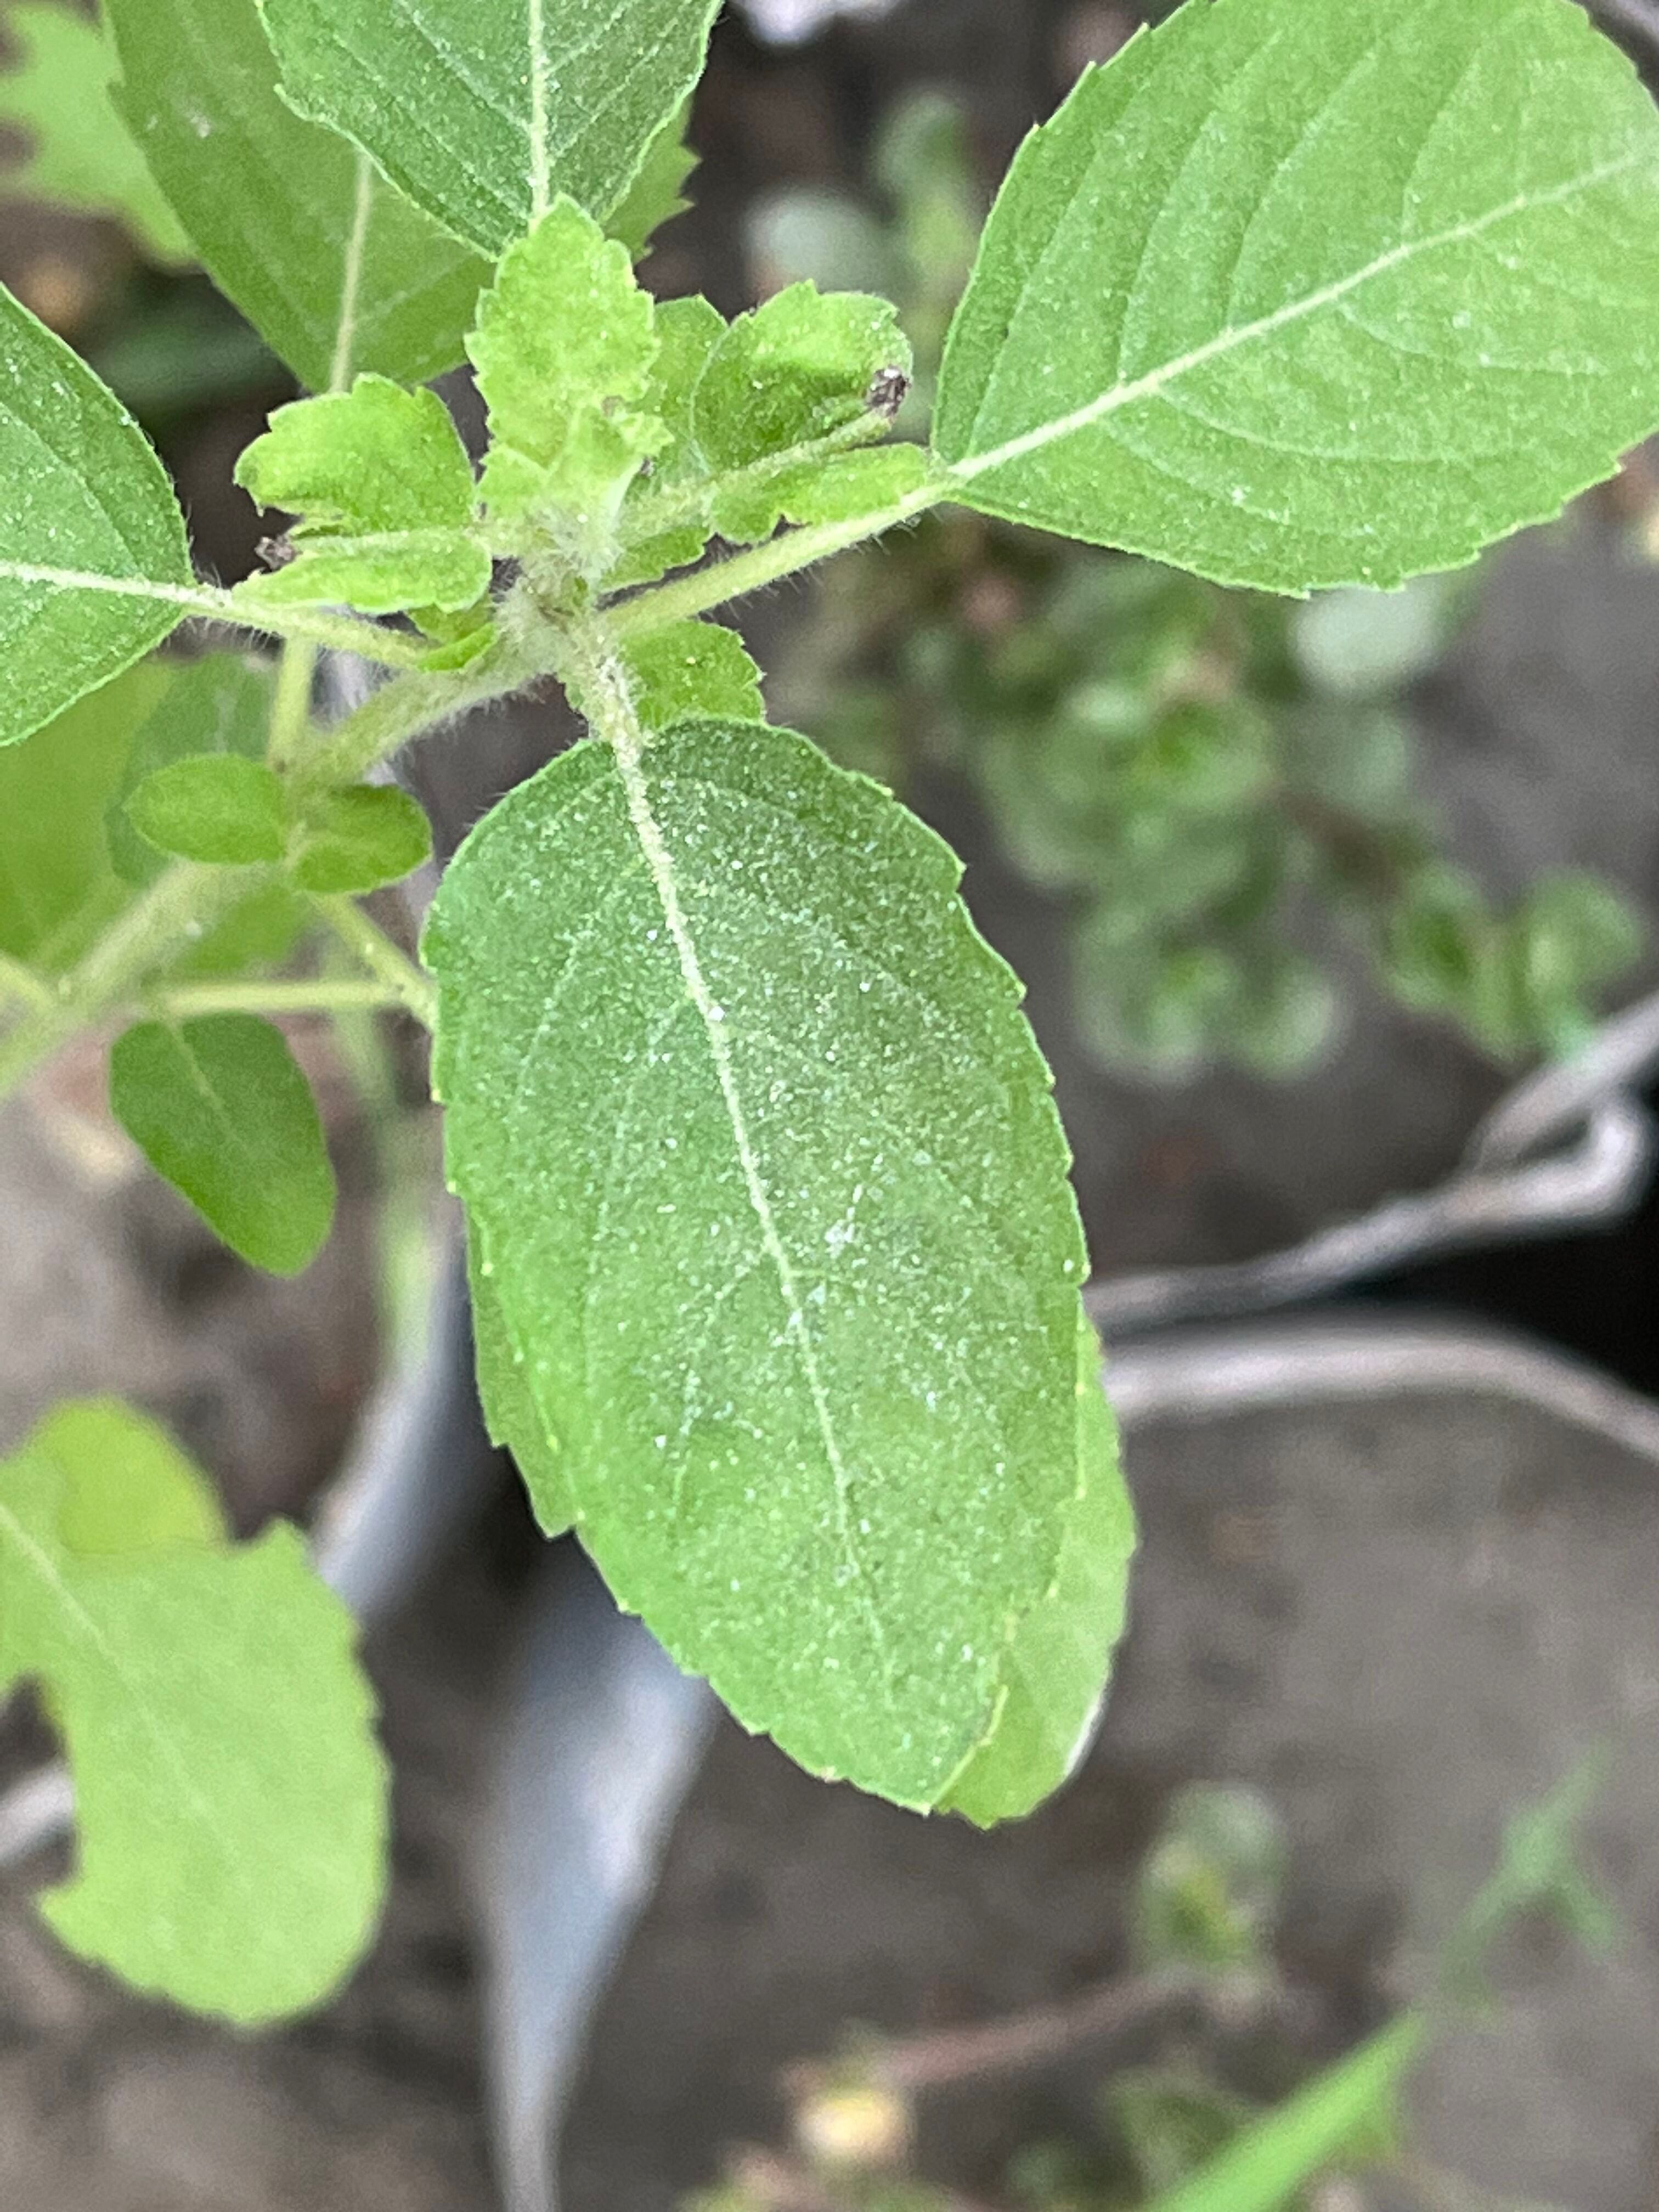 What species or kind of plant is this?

tulshi
